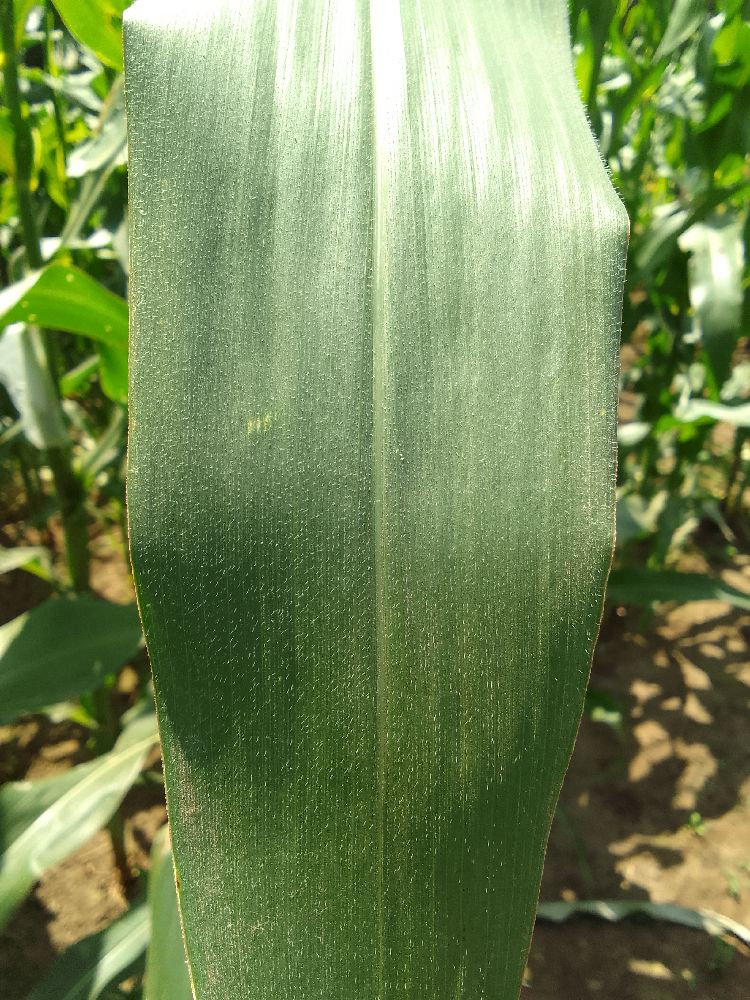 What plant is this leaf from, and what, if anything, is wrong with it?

maize, healthy
